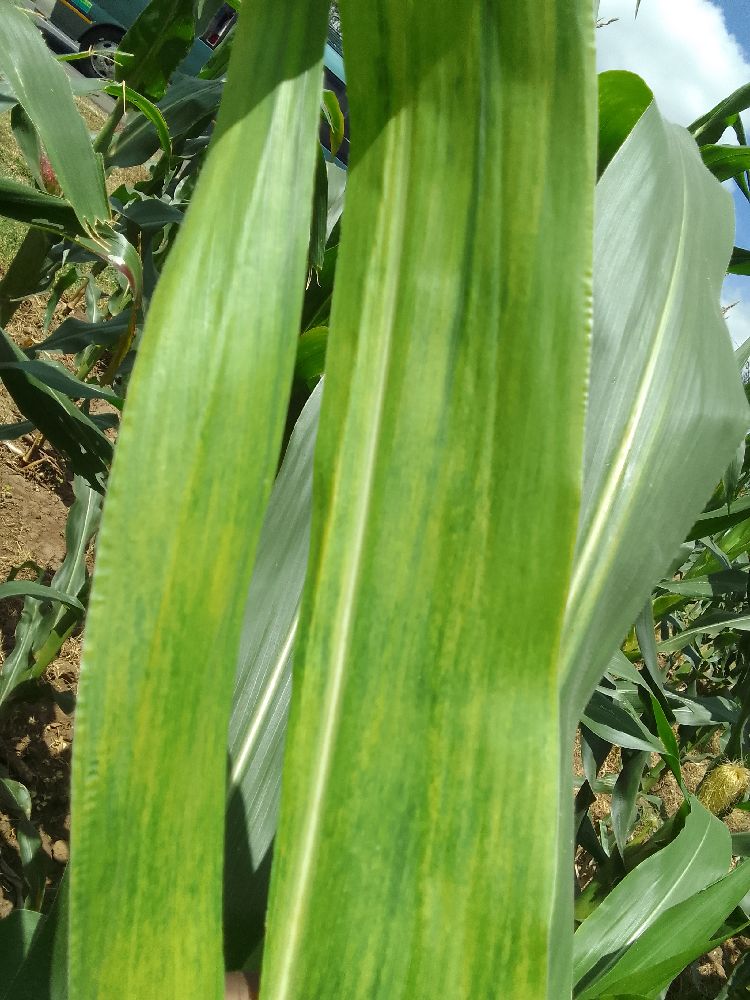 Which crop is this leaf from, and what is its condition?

maize, maize lethal necrosis
